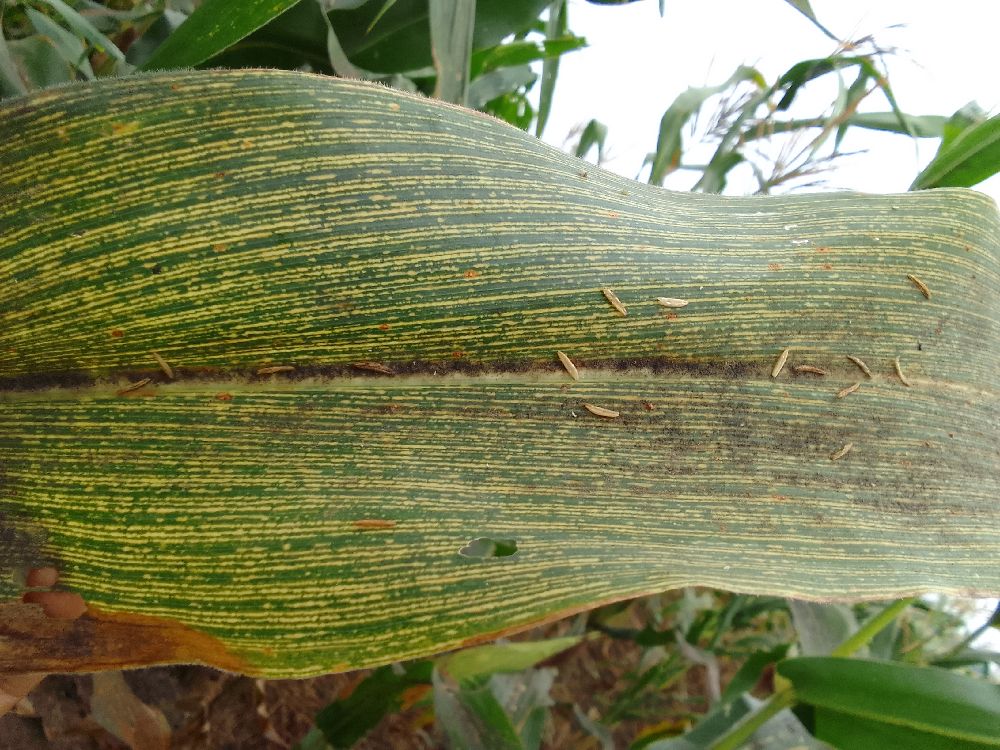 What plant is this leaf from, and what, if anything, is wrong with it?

maize, maize streak virus
